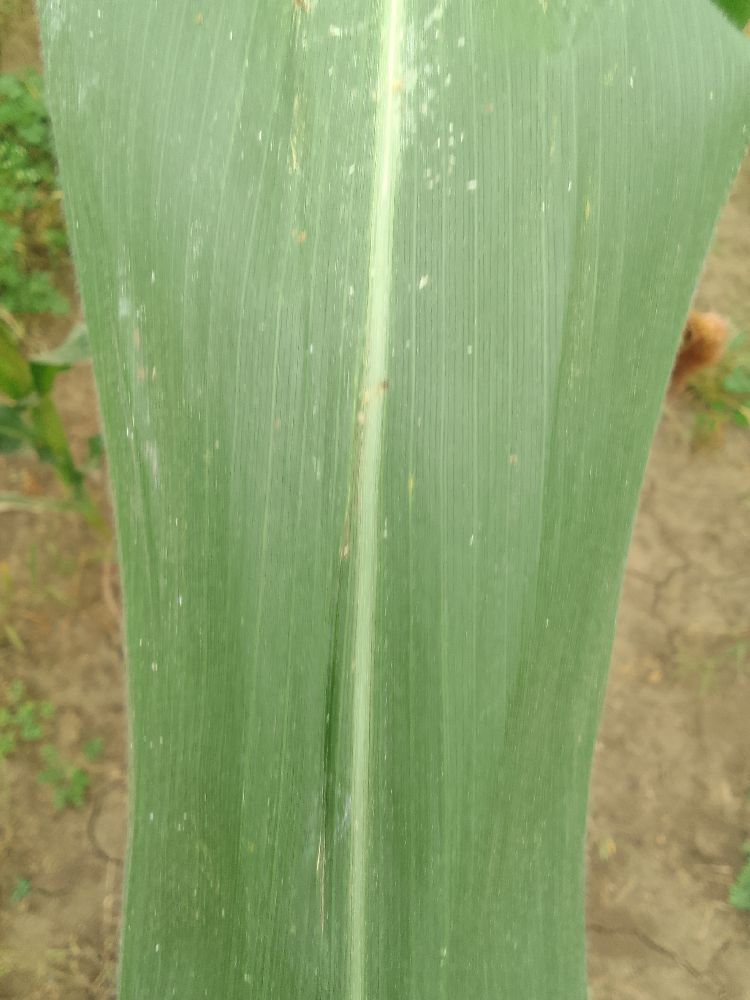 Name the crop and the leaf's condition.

maize, healthy
